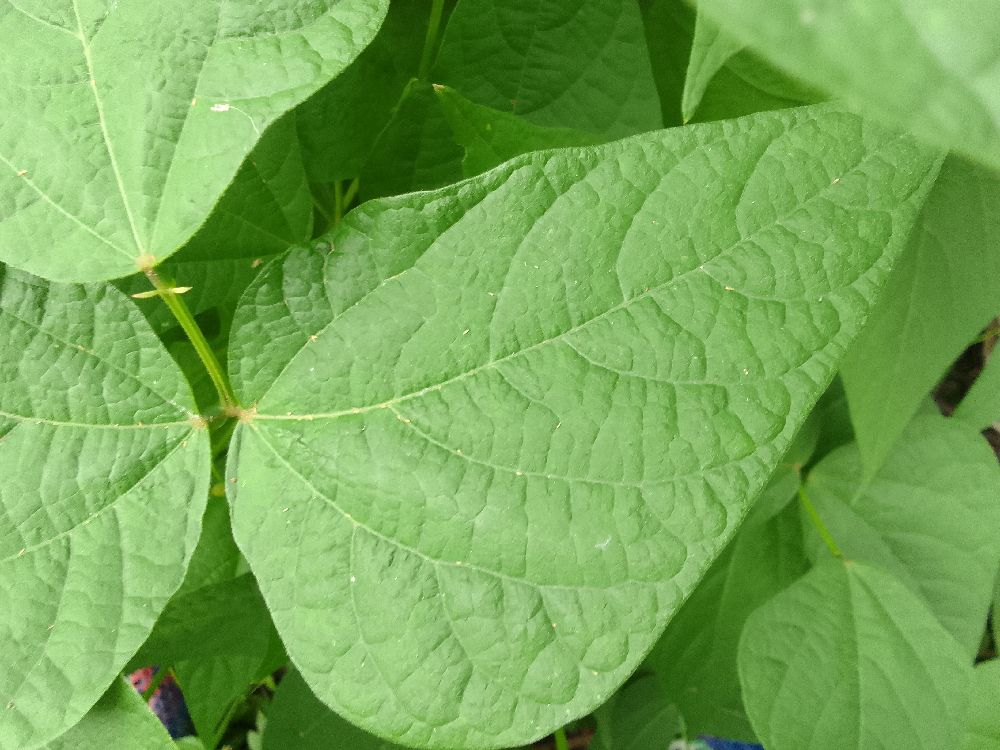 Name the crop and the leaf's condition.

common bean, healthy
